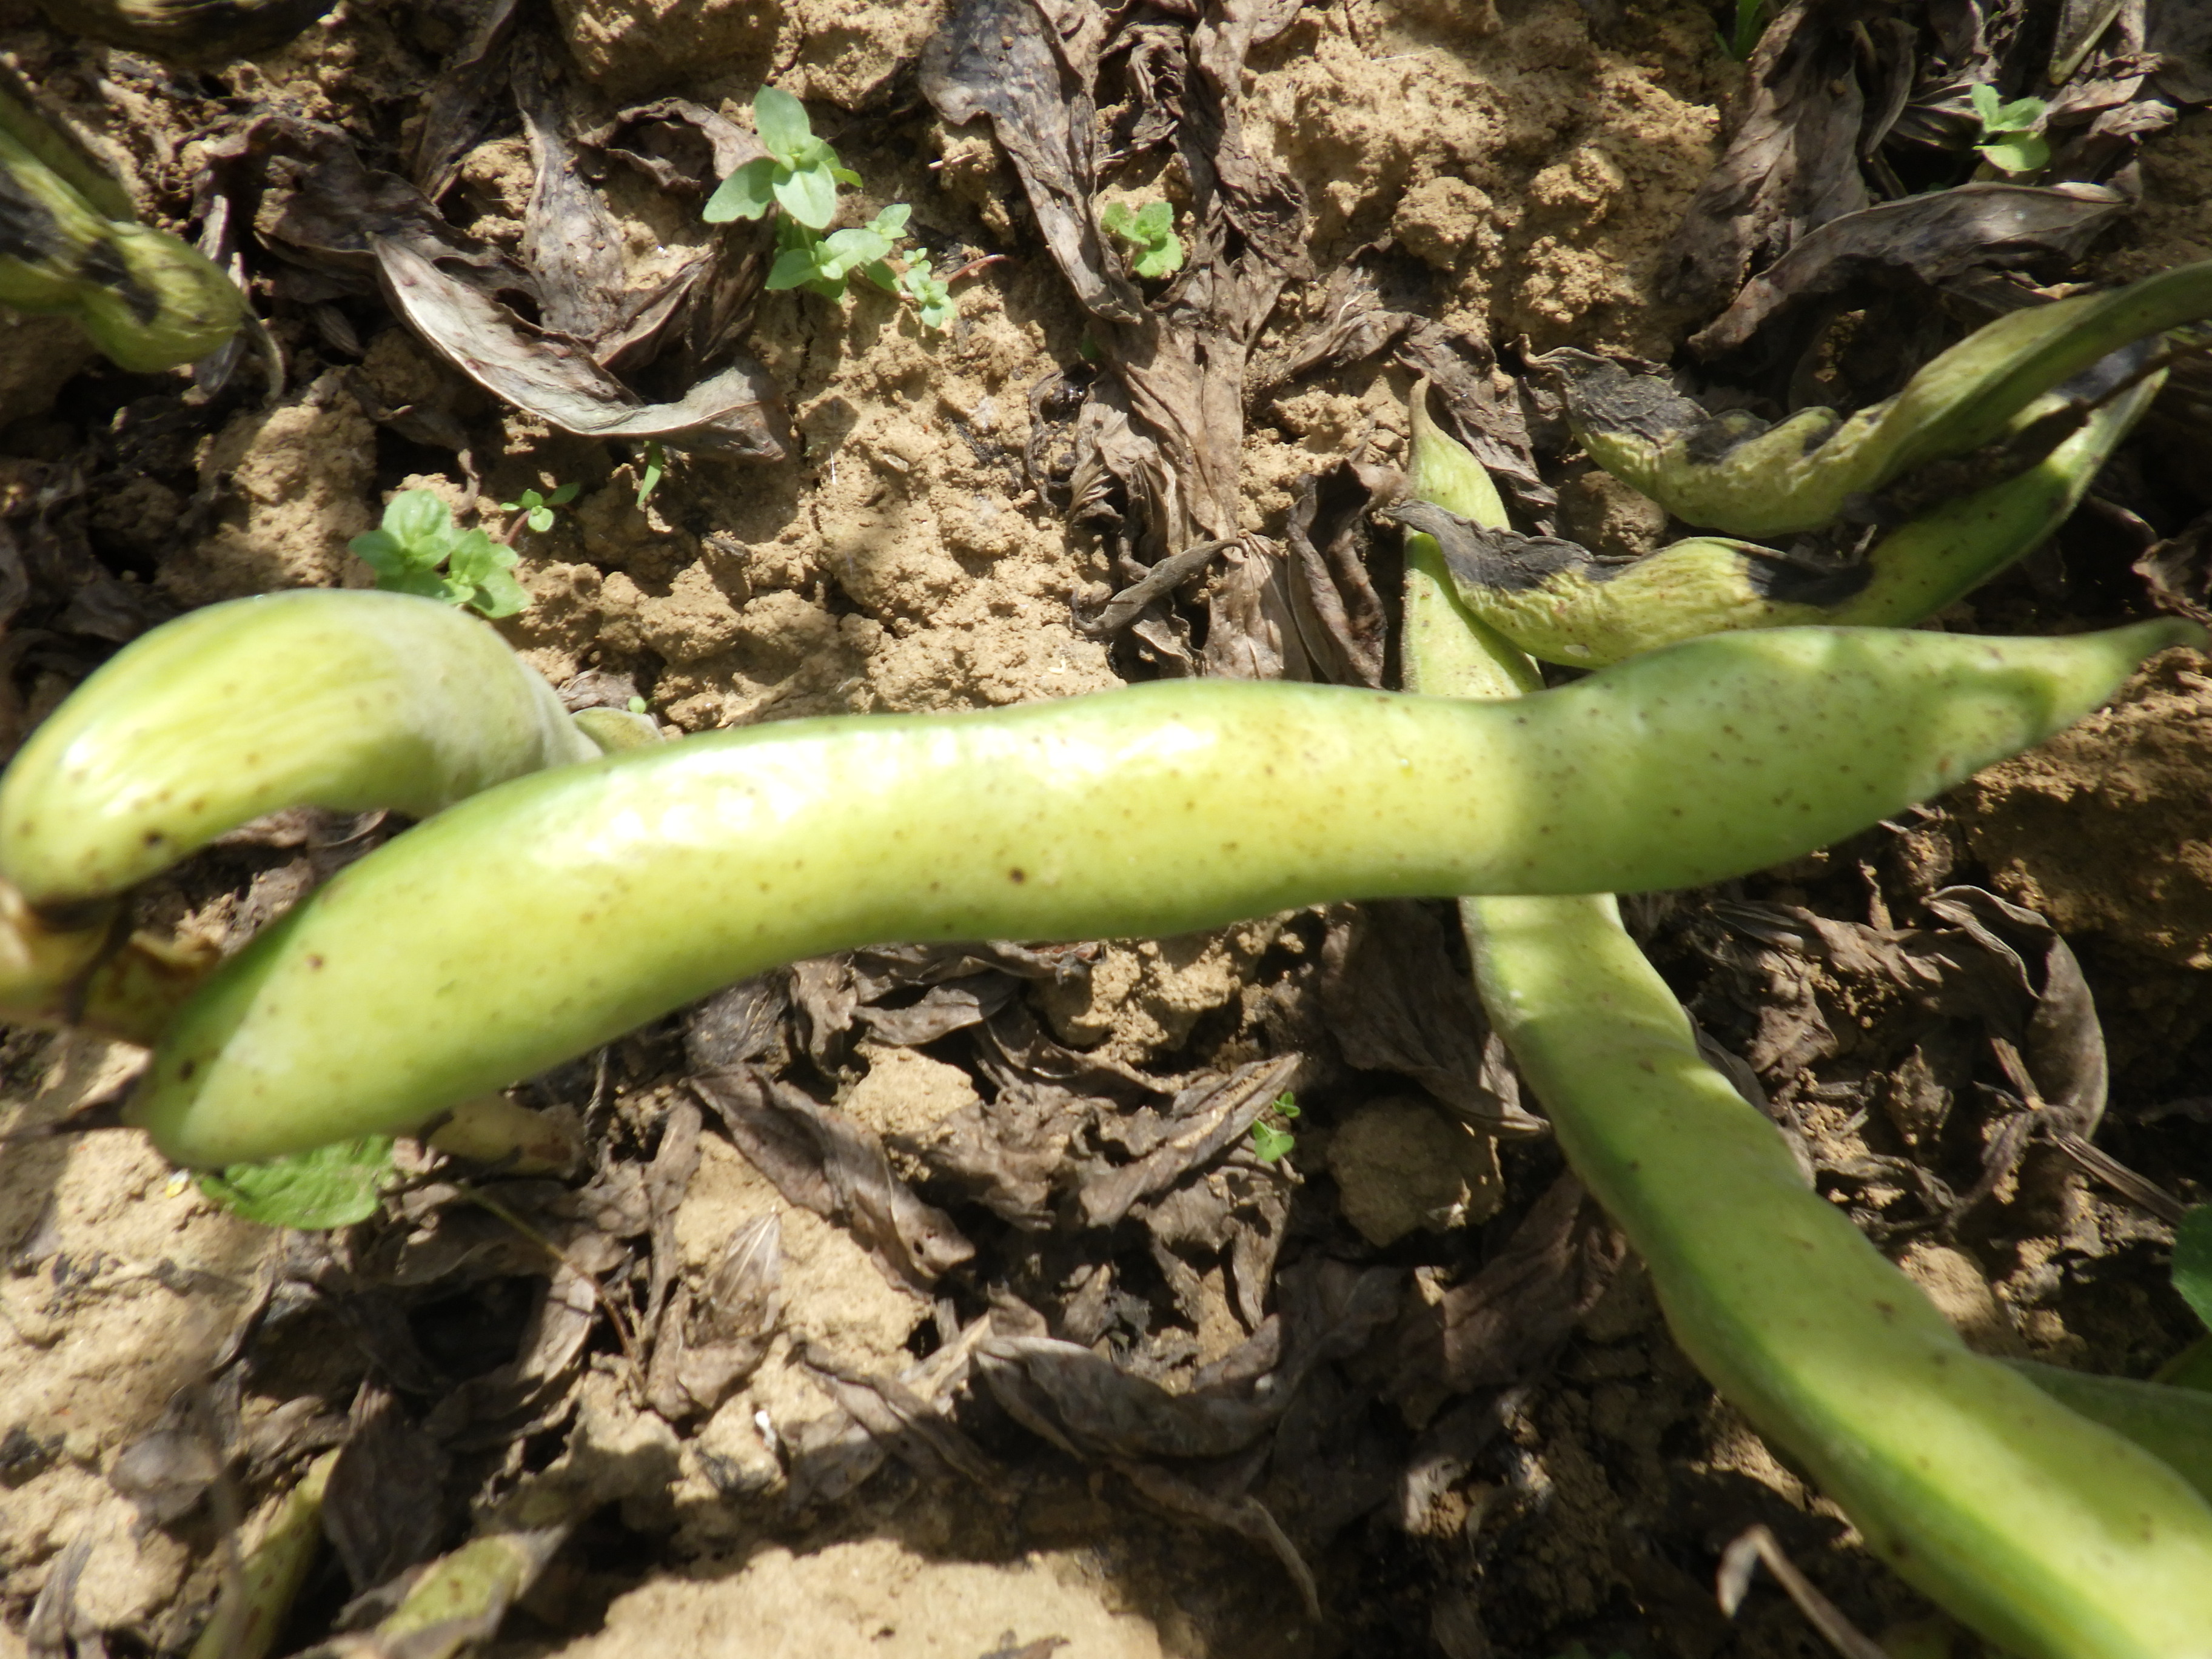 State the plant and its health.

faba bean, botrytis, chocolate spot
